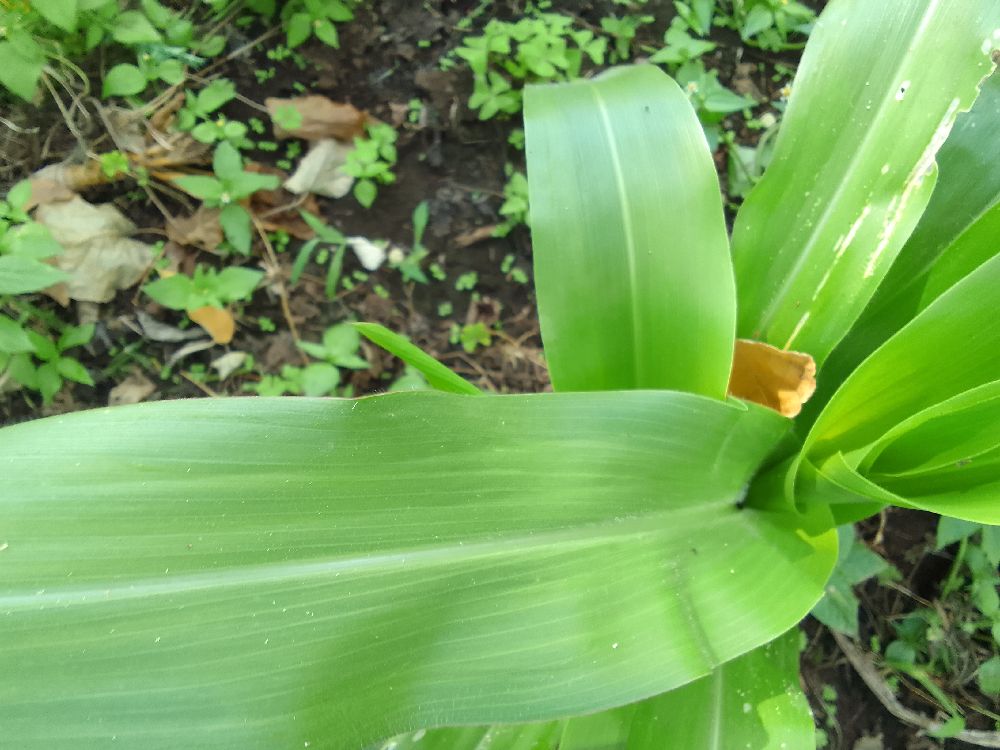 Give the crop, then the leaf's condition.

maize, healthy
